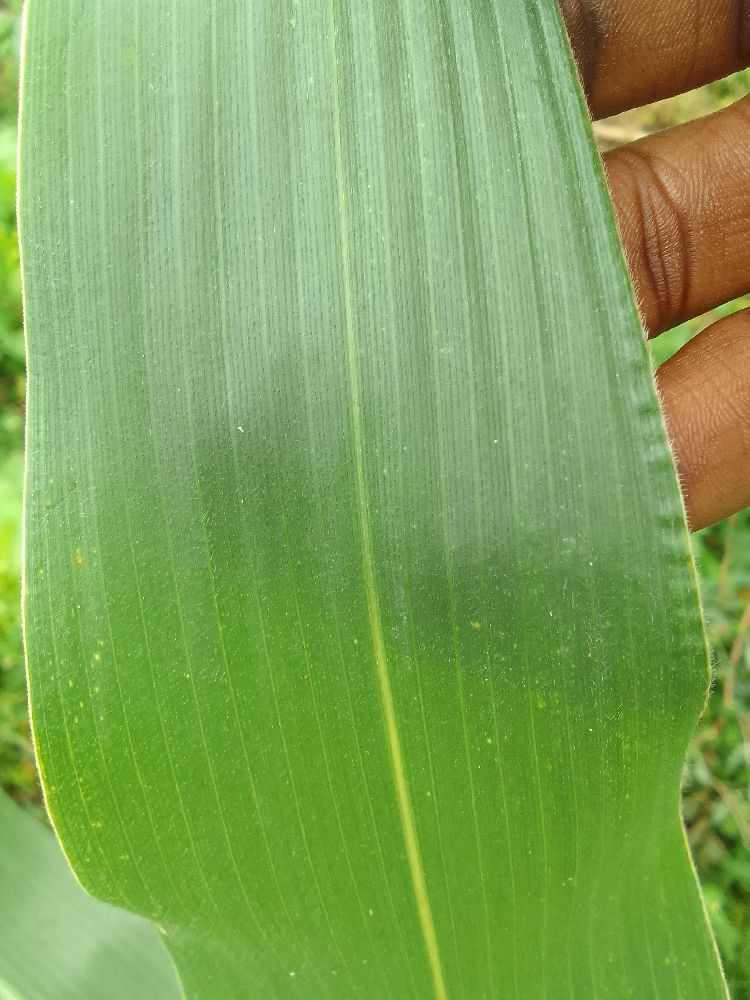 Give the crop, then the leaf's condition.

maize, healthy
